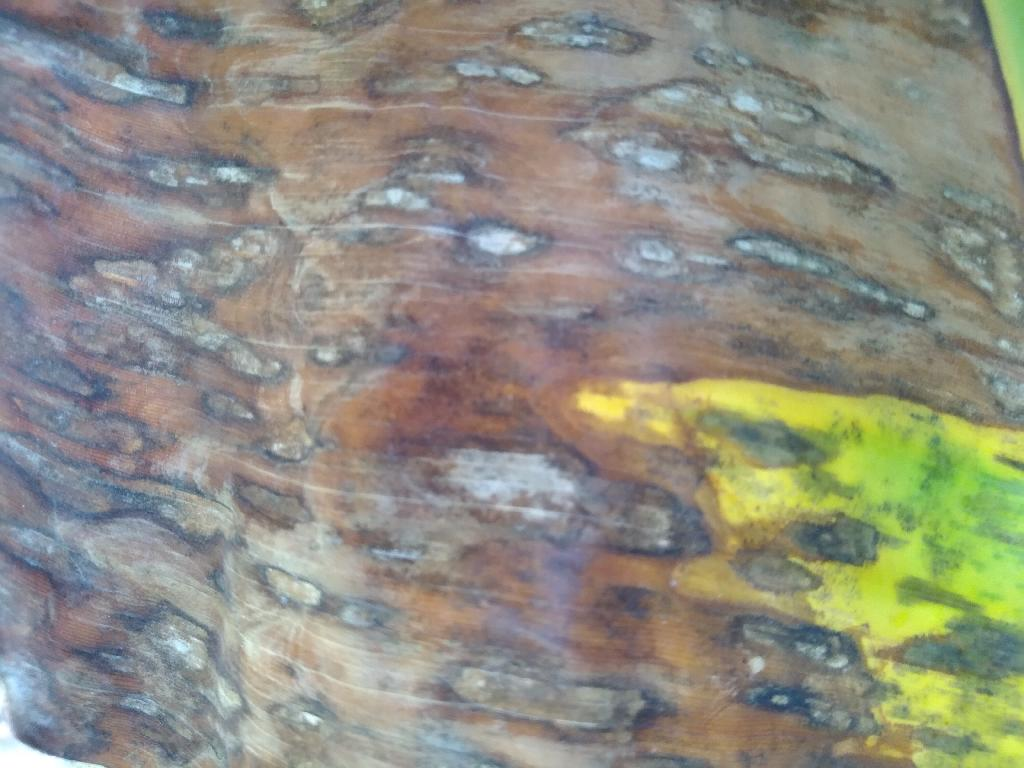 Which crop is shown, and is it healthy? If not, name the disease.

banana, black sigatoka
